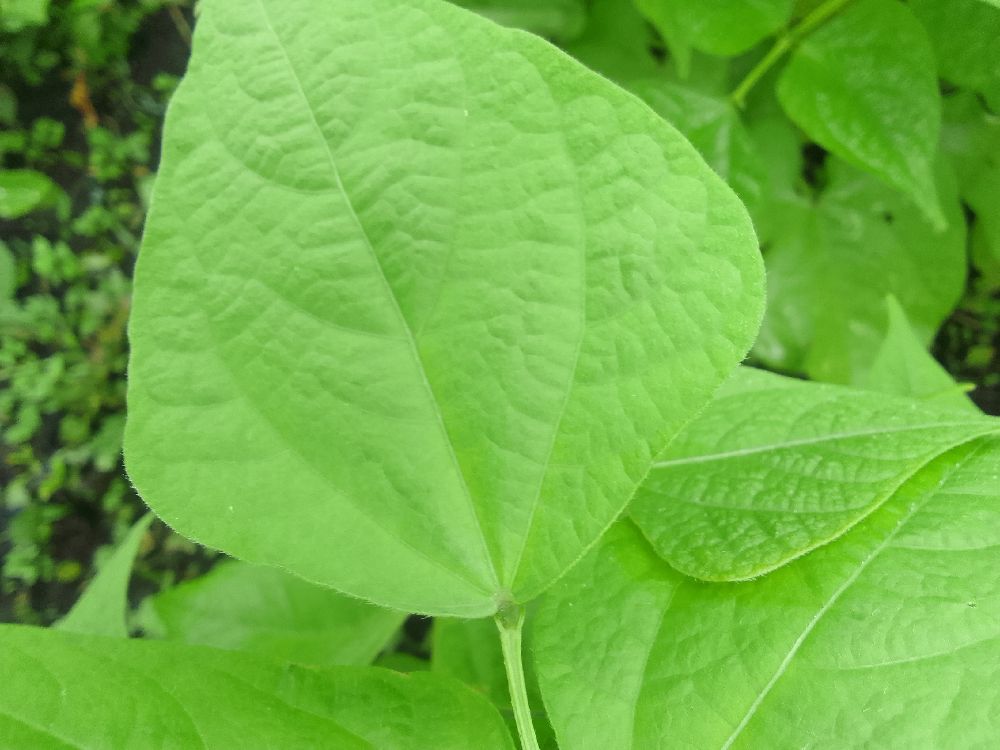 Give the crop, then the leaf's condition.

common bean, healthy
